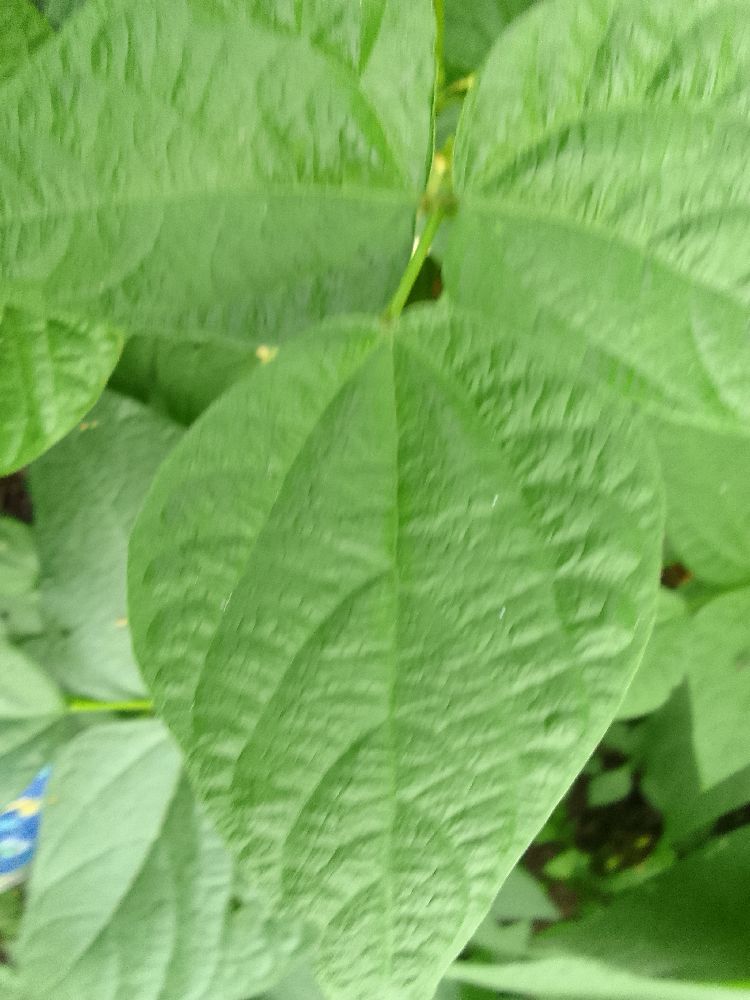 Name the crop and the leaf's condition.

common bean, healthy
